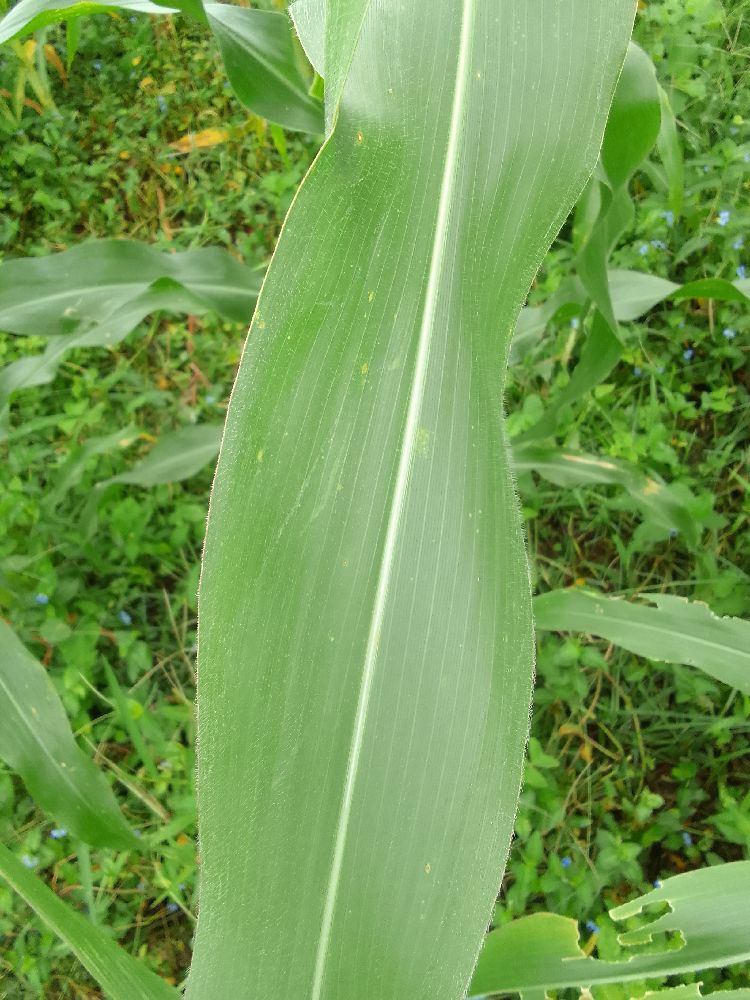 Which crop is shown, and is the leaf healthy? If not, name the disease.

maize, healthy
